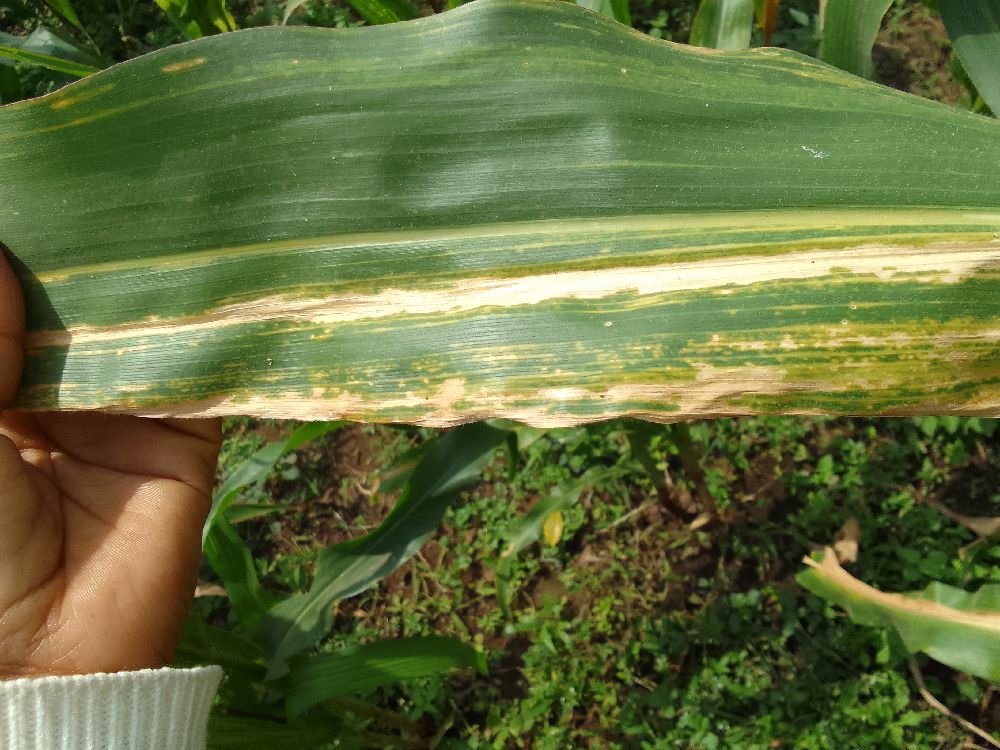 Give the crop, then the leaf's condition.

maize, maize lethal necrosis
